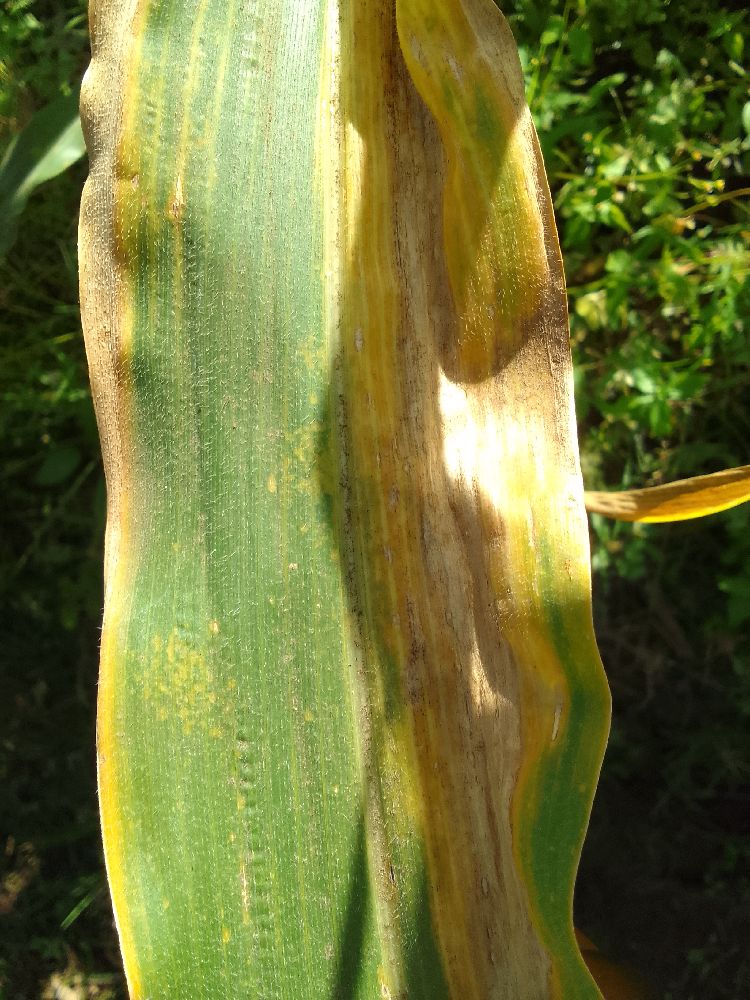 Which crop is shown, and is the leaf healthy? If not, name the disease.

maize, maize lethal necrosis
